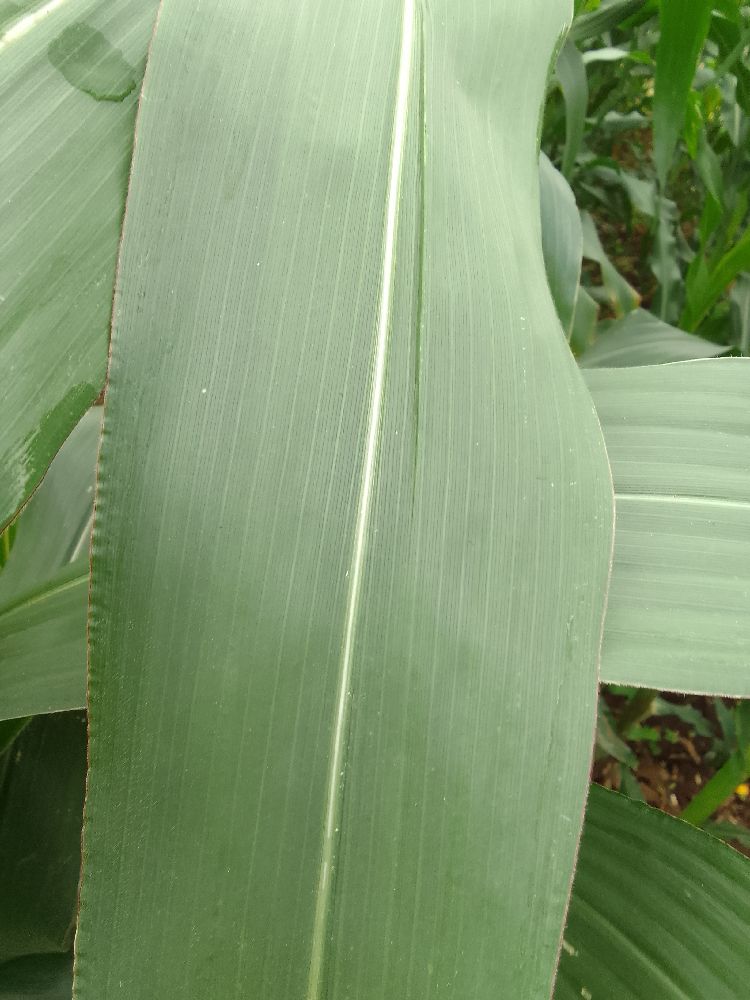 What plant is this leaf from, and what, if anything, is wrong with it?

maize, healthy
